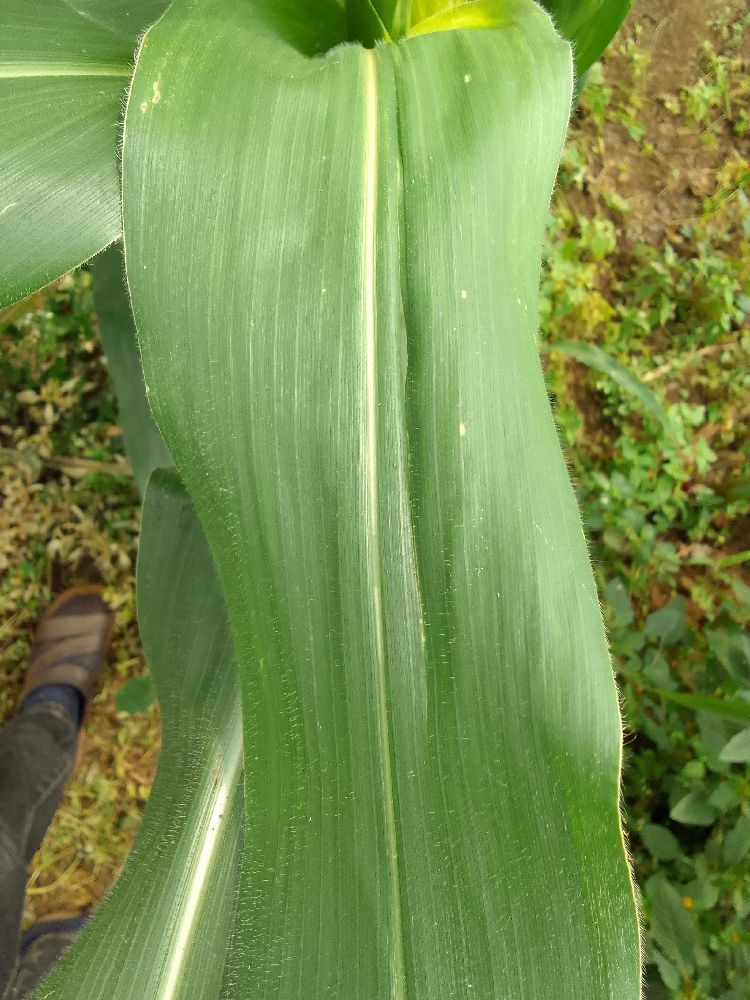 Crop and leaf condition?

maize, healthy
